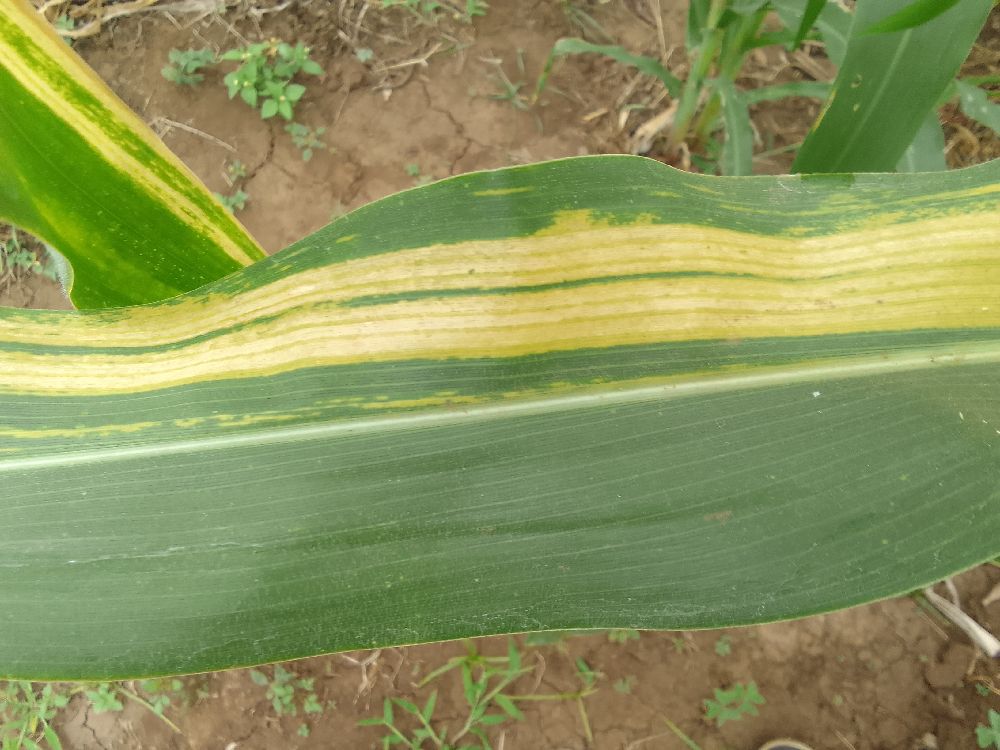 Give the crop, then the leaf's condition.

maize, maize lethal necrosis
